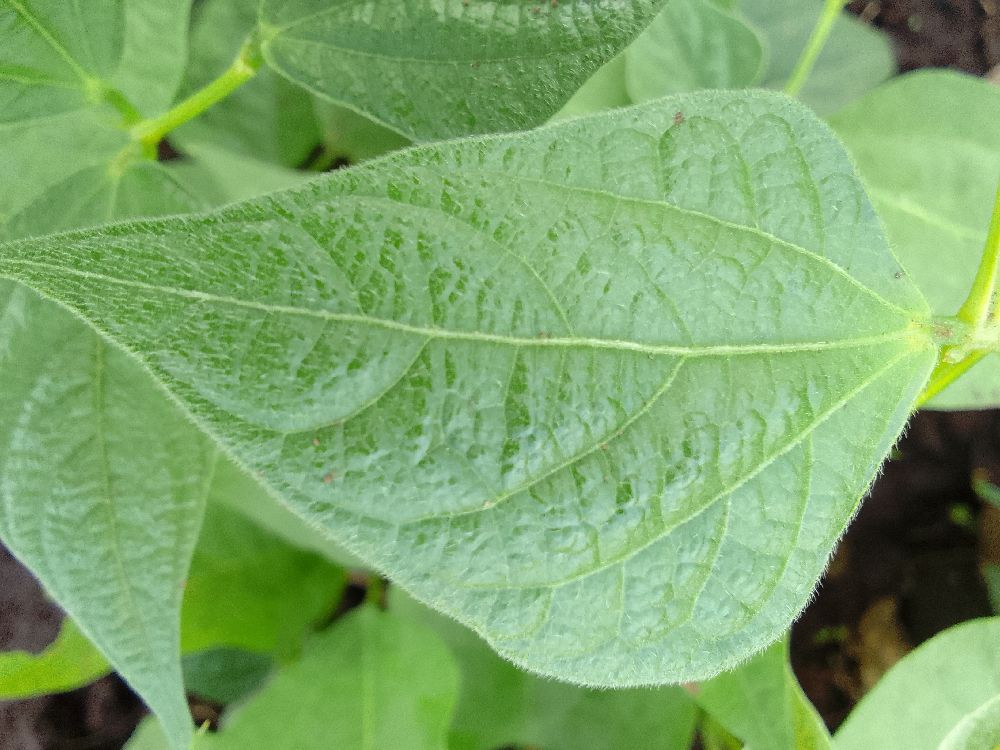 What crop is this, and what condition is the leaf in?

common bean, healthy
